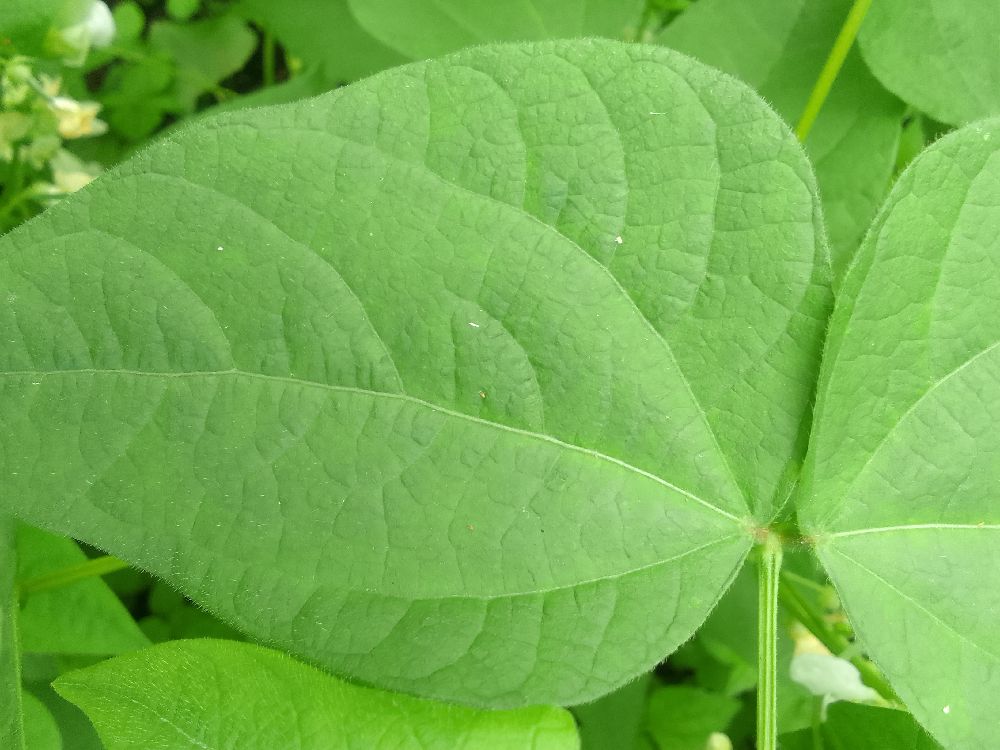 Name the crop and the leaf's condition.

common bean, healthy
